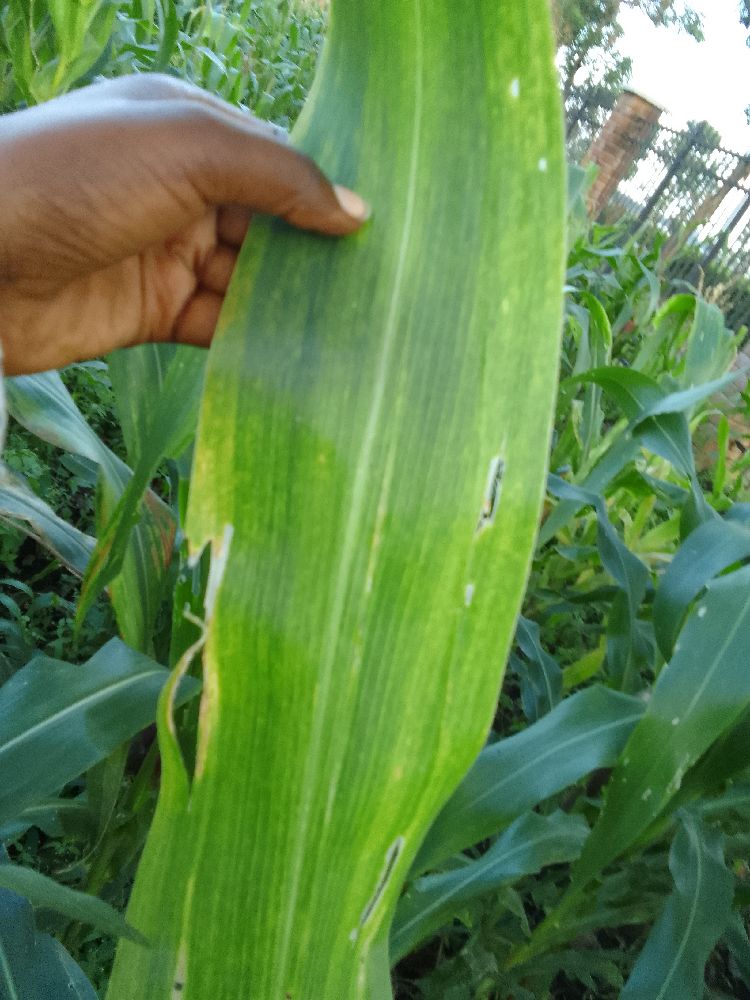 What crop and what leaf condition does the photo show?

maize, maize lethal necrosis
